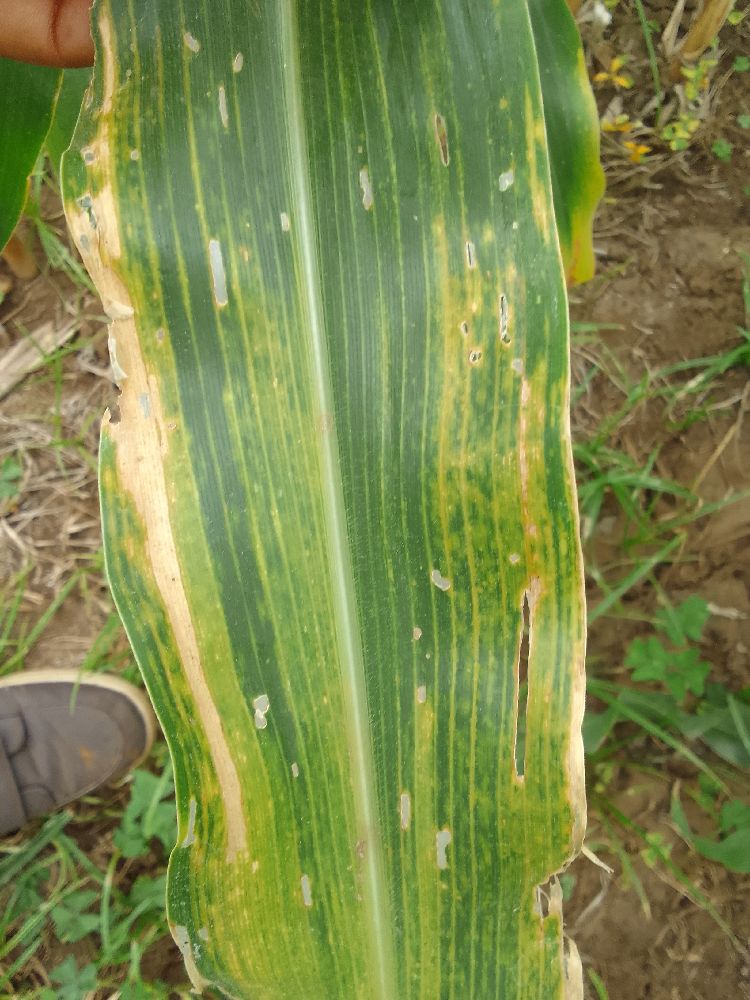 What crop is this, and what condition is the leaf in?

maize, maize lethal necrosis
